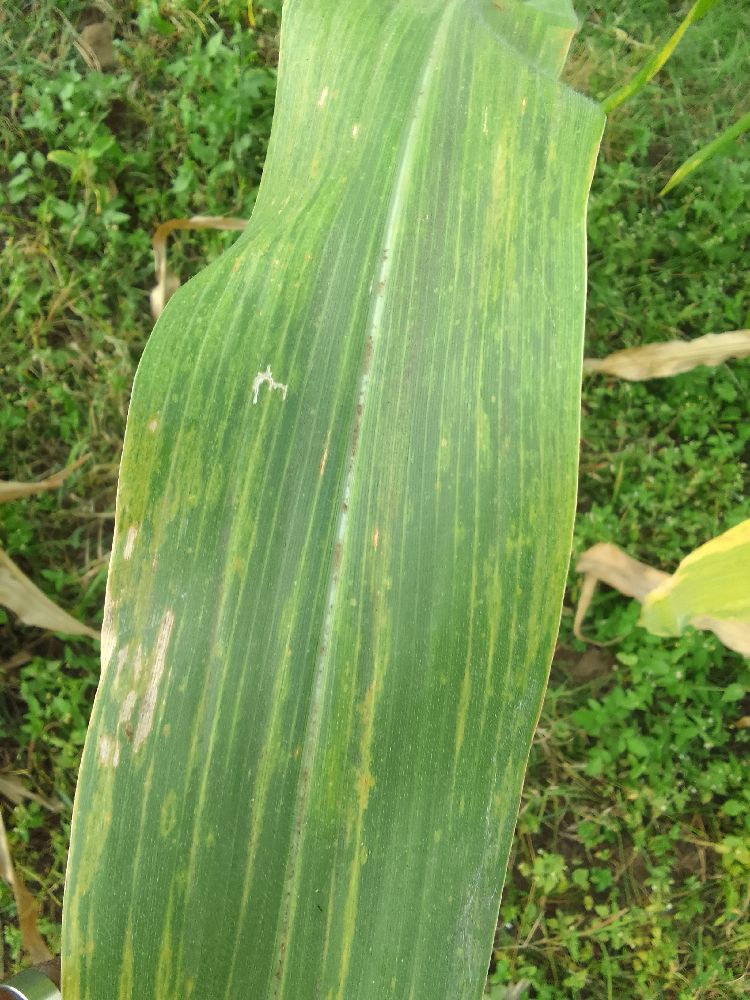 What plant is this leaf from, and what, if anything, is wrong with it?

maize, maize lethal necrosis
